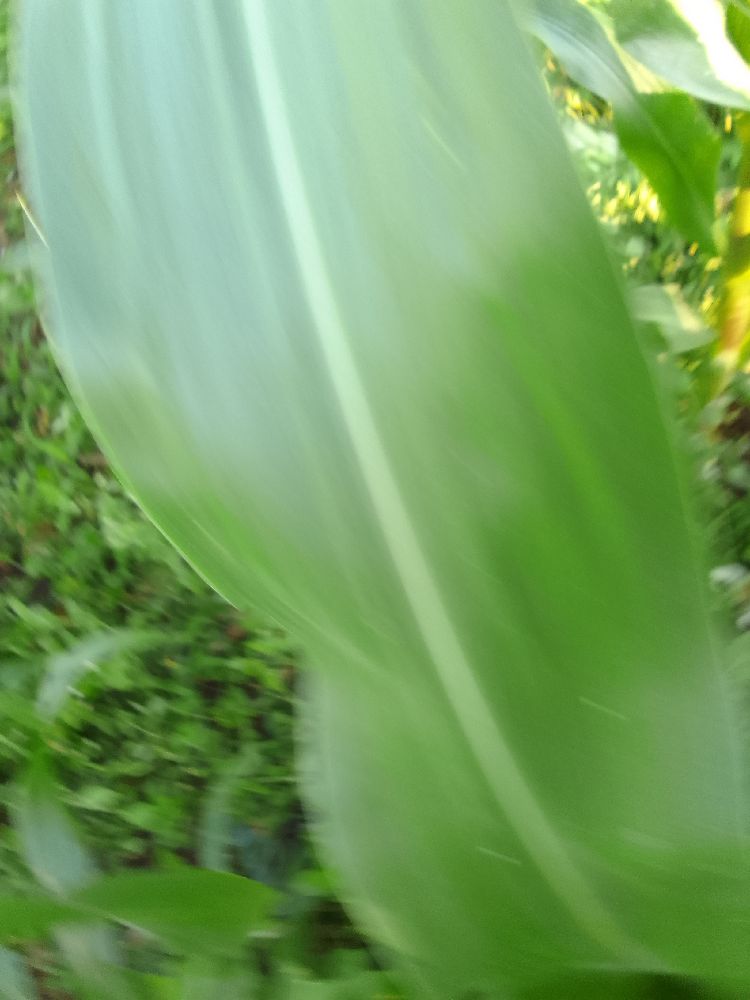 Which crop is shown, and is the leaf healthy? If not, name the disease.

maize, healthy
